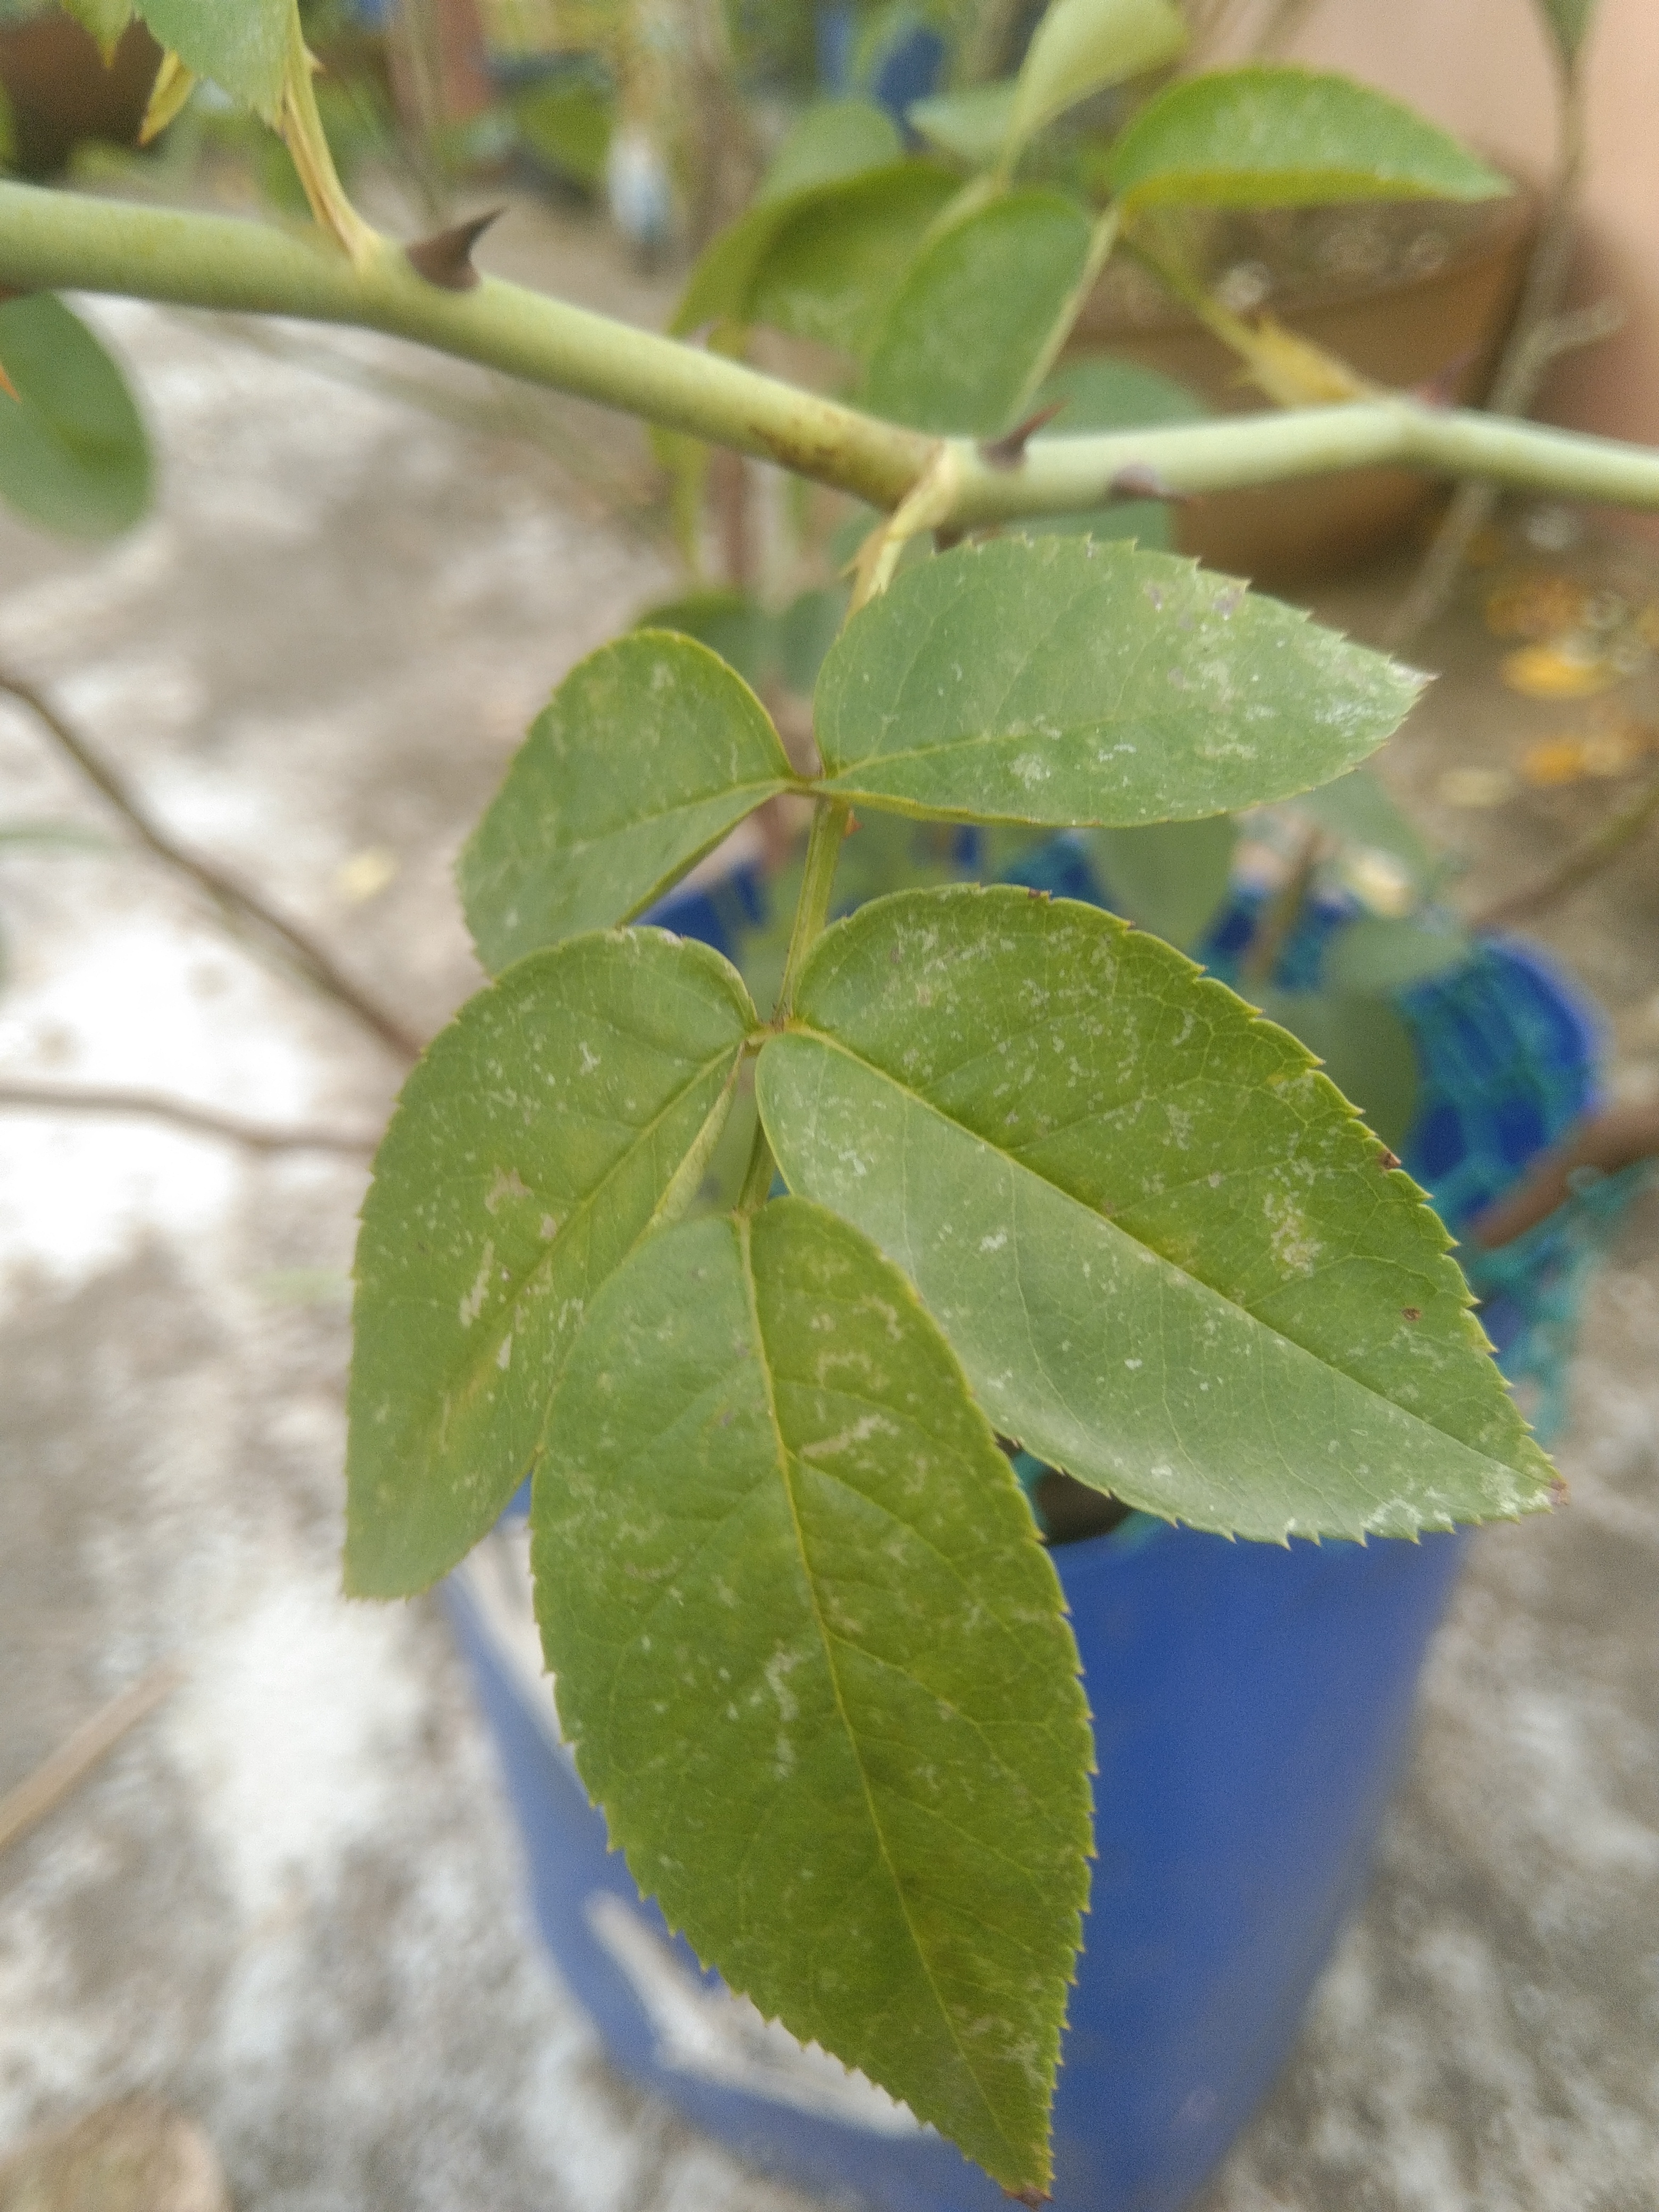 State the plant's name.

rose
